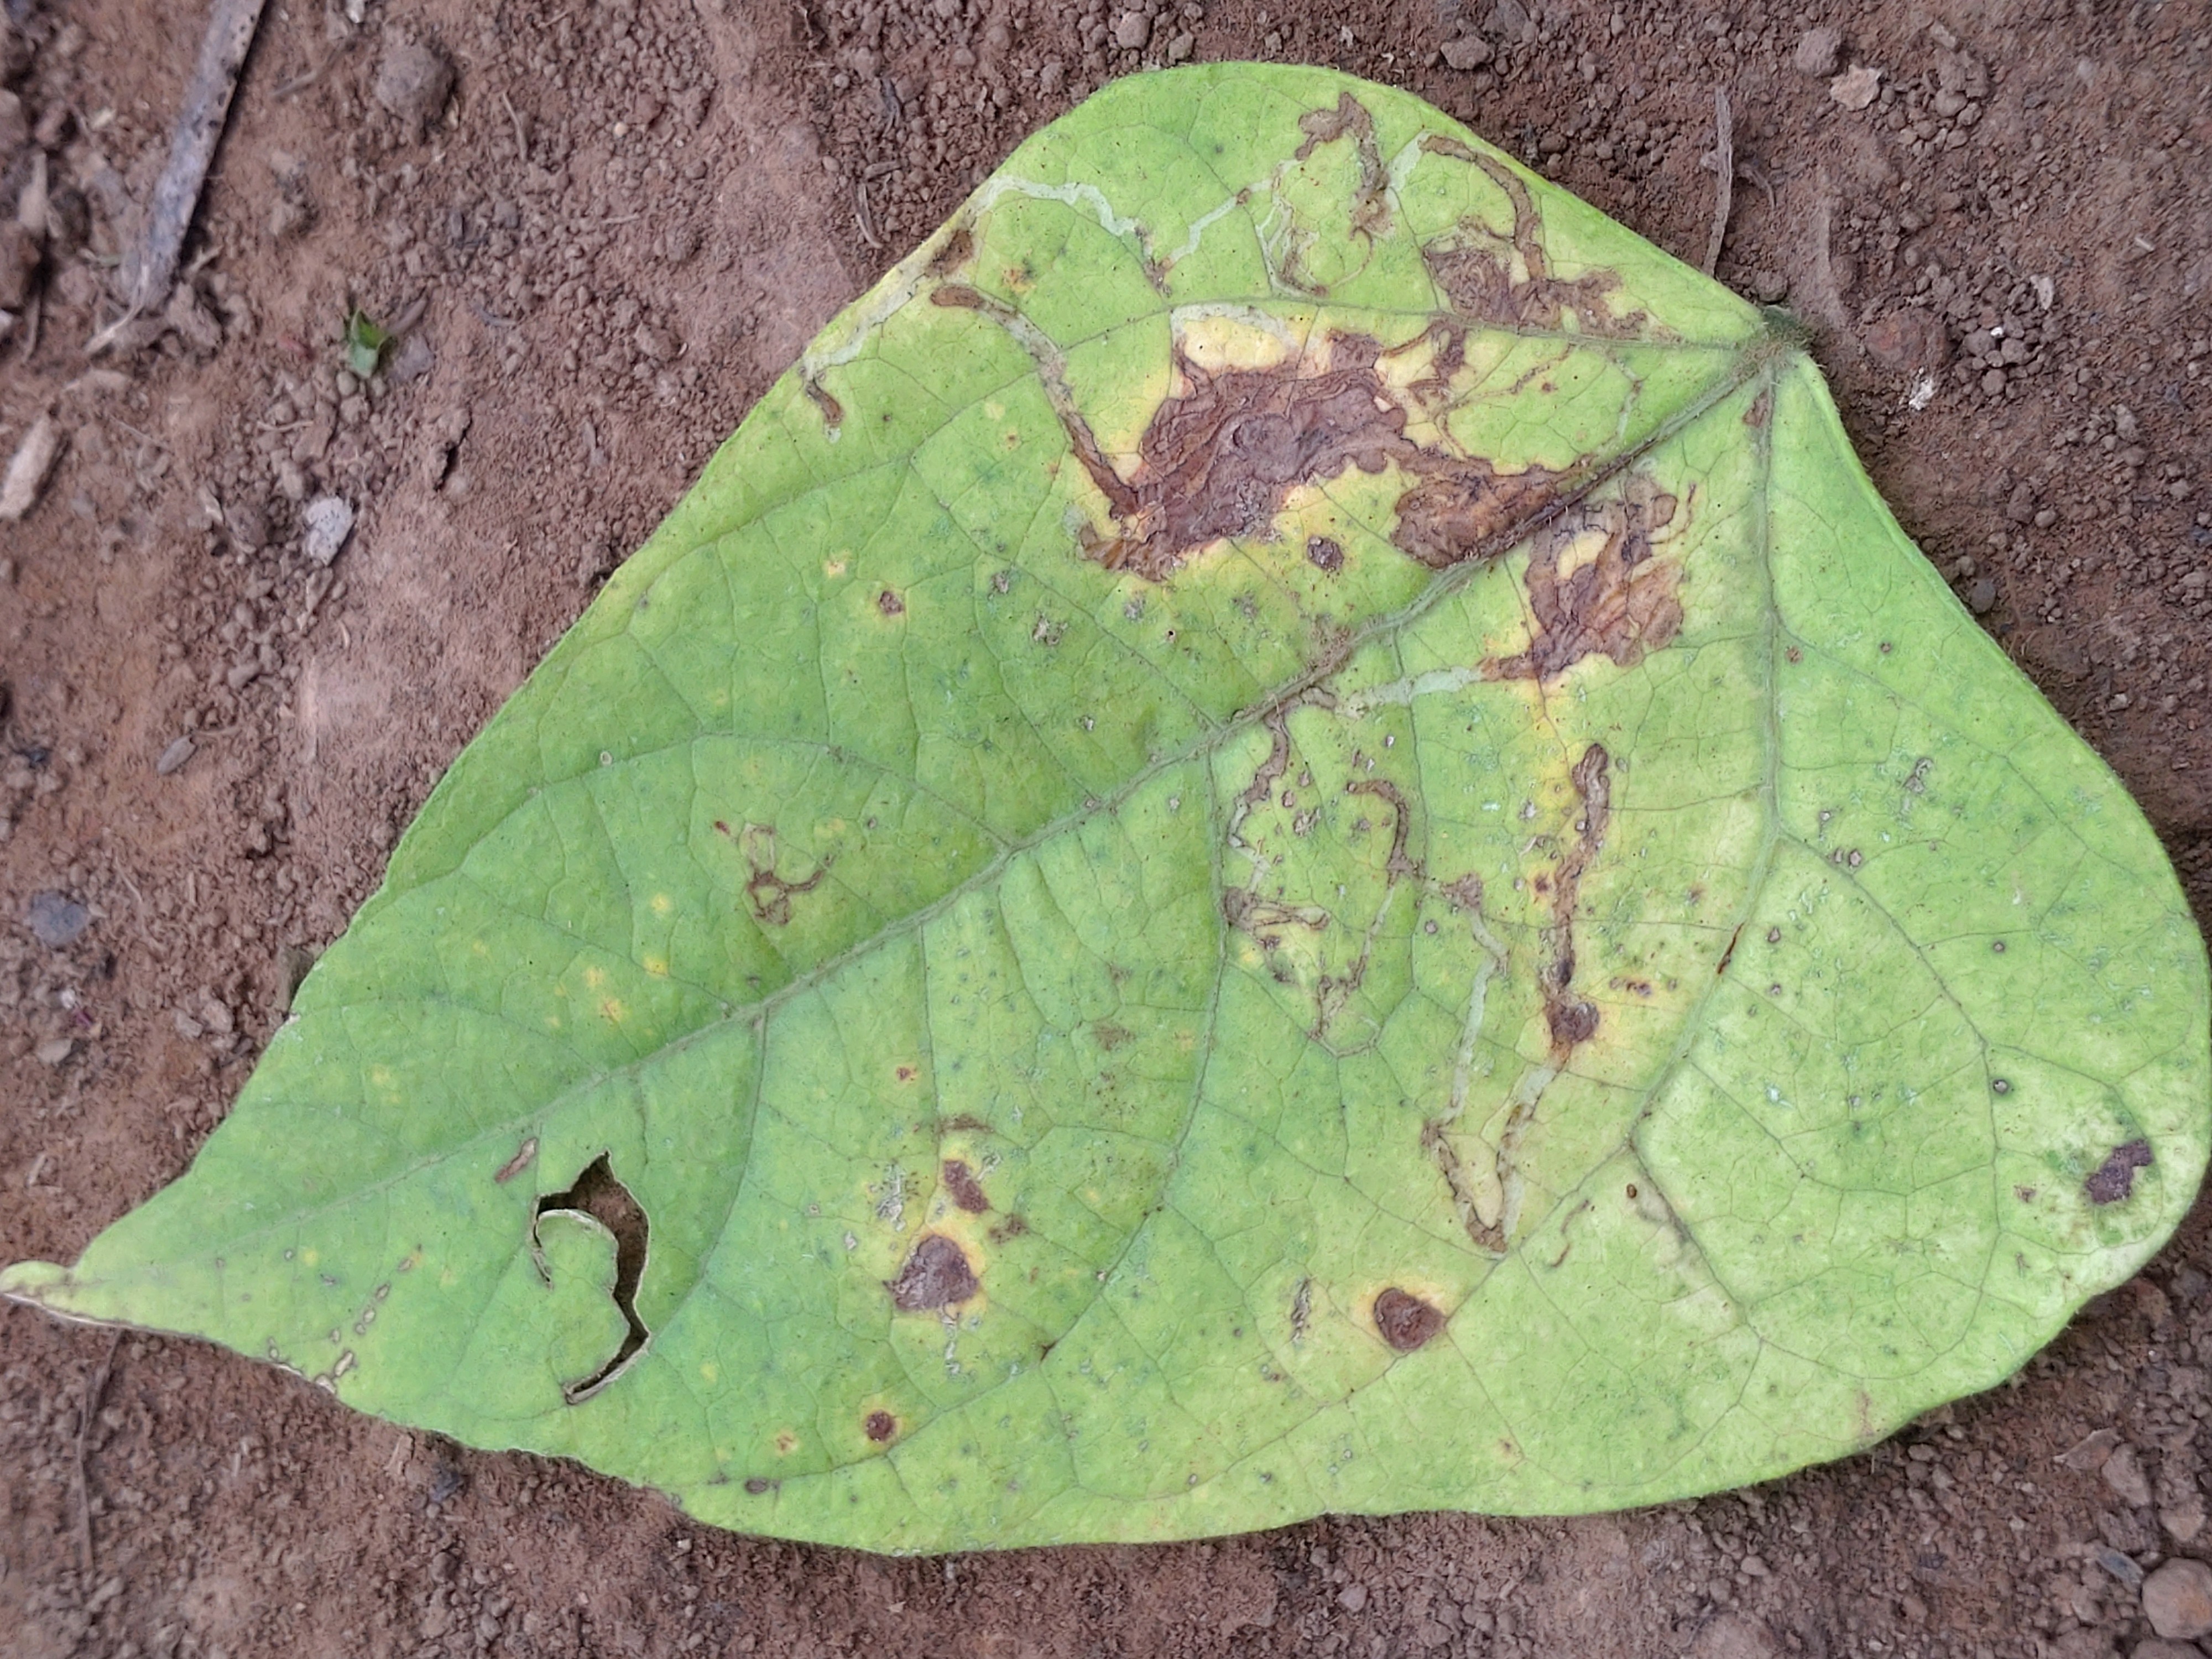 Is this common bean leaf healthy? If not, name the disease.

anthracnose
